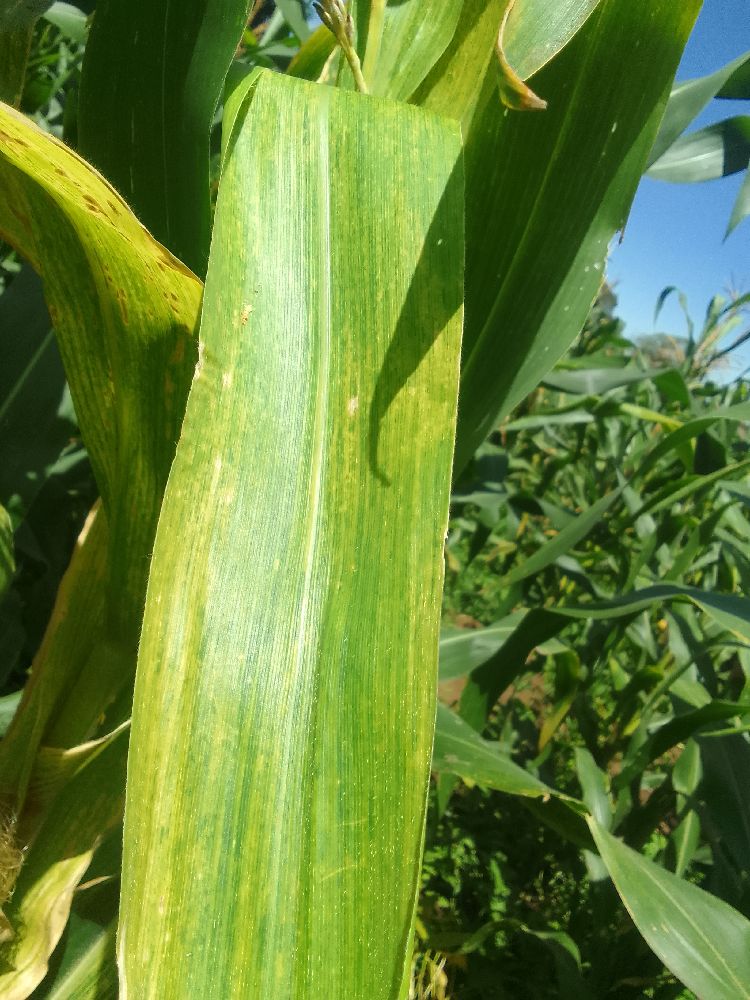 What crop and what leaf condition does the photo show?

maize, maize lethal necrosis
